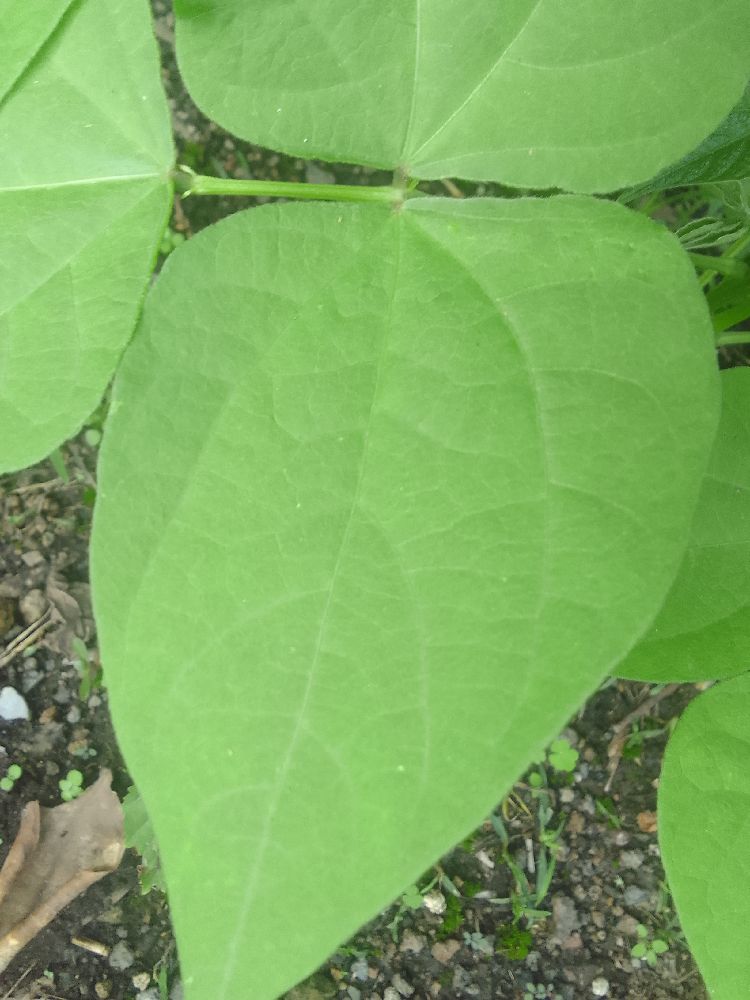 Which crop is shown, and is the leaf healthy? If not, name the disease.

common bean, healthy
